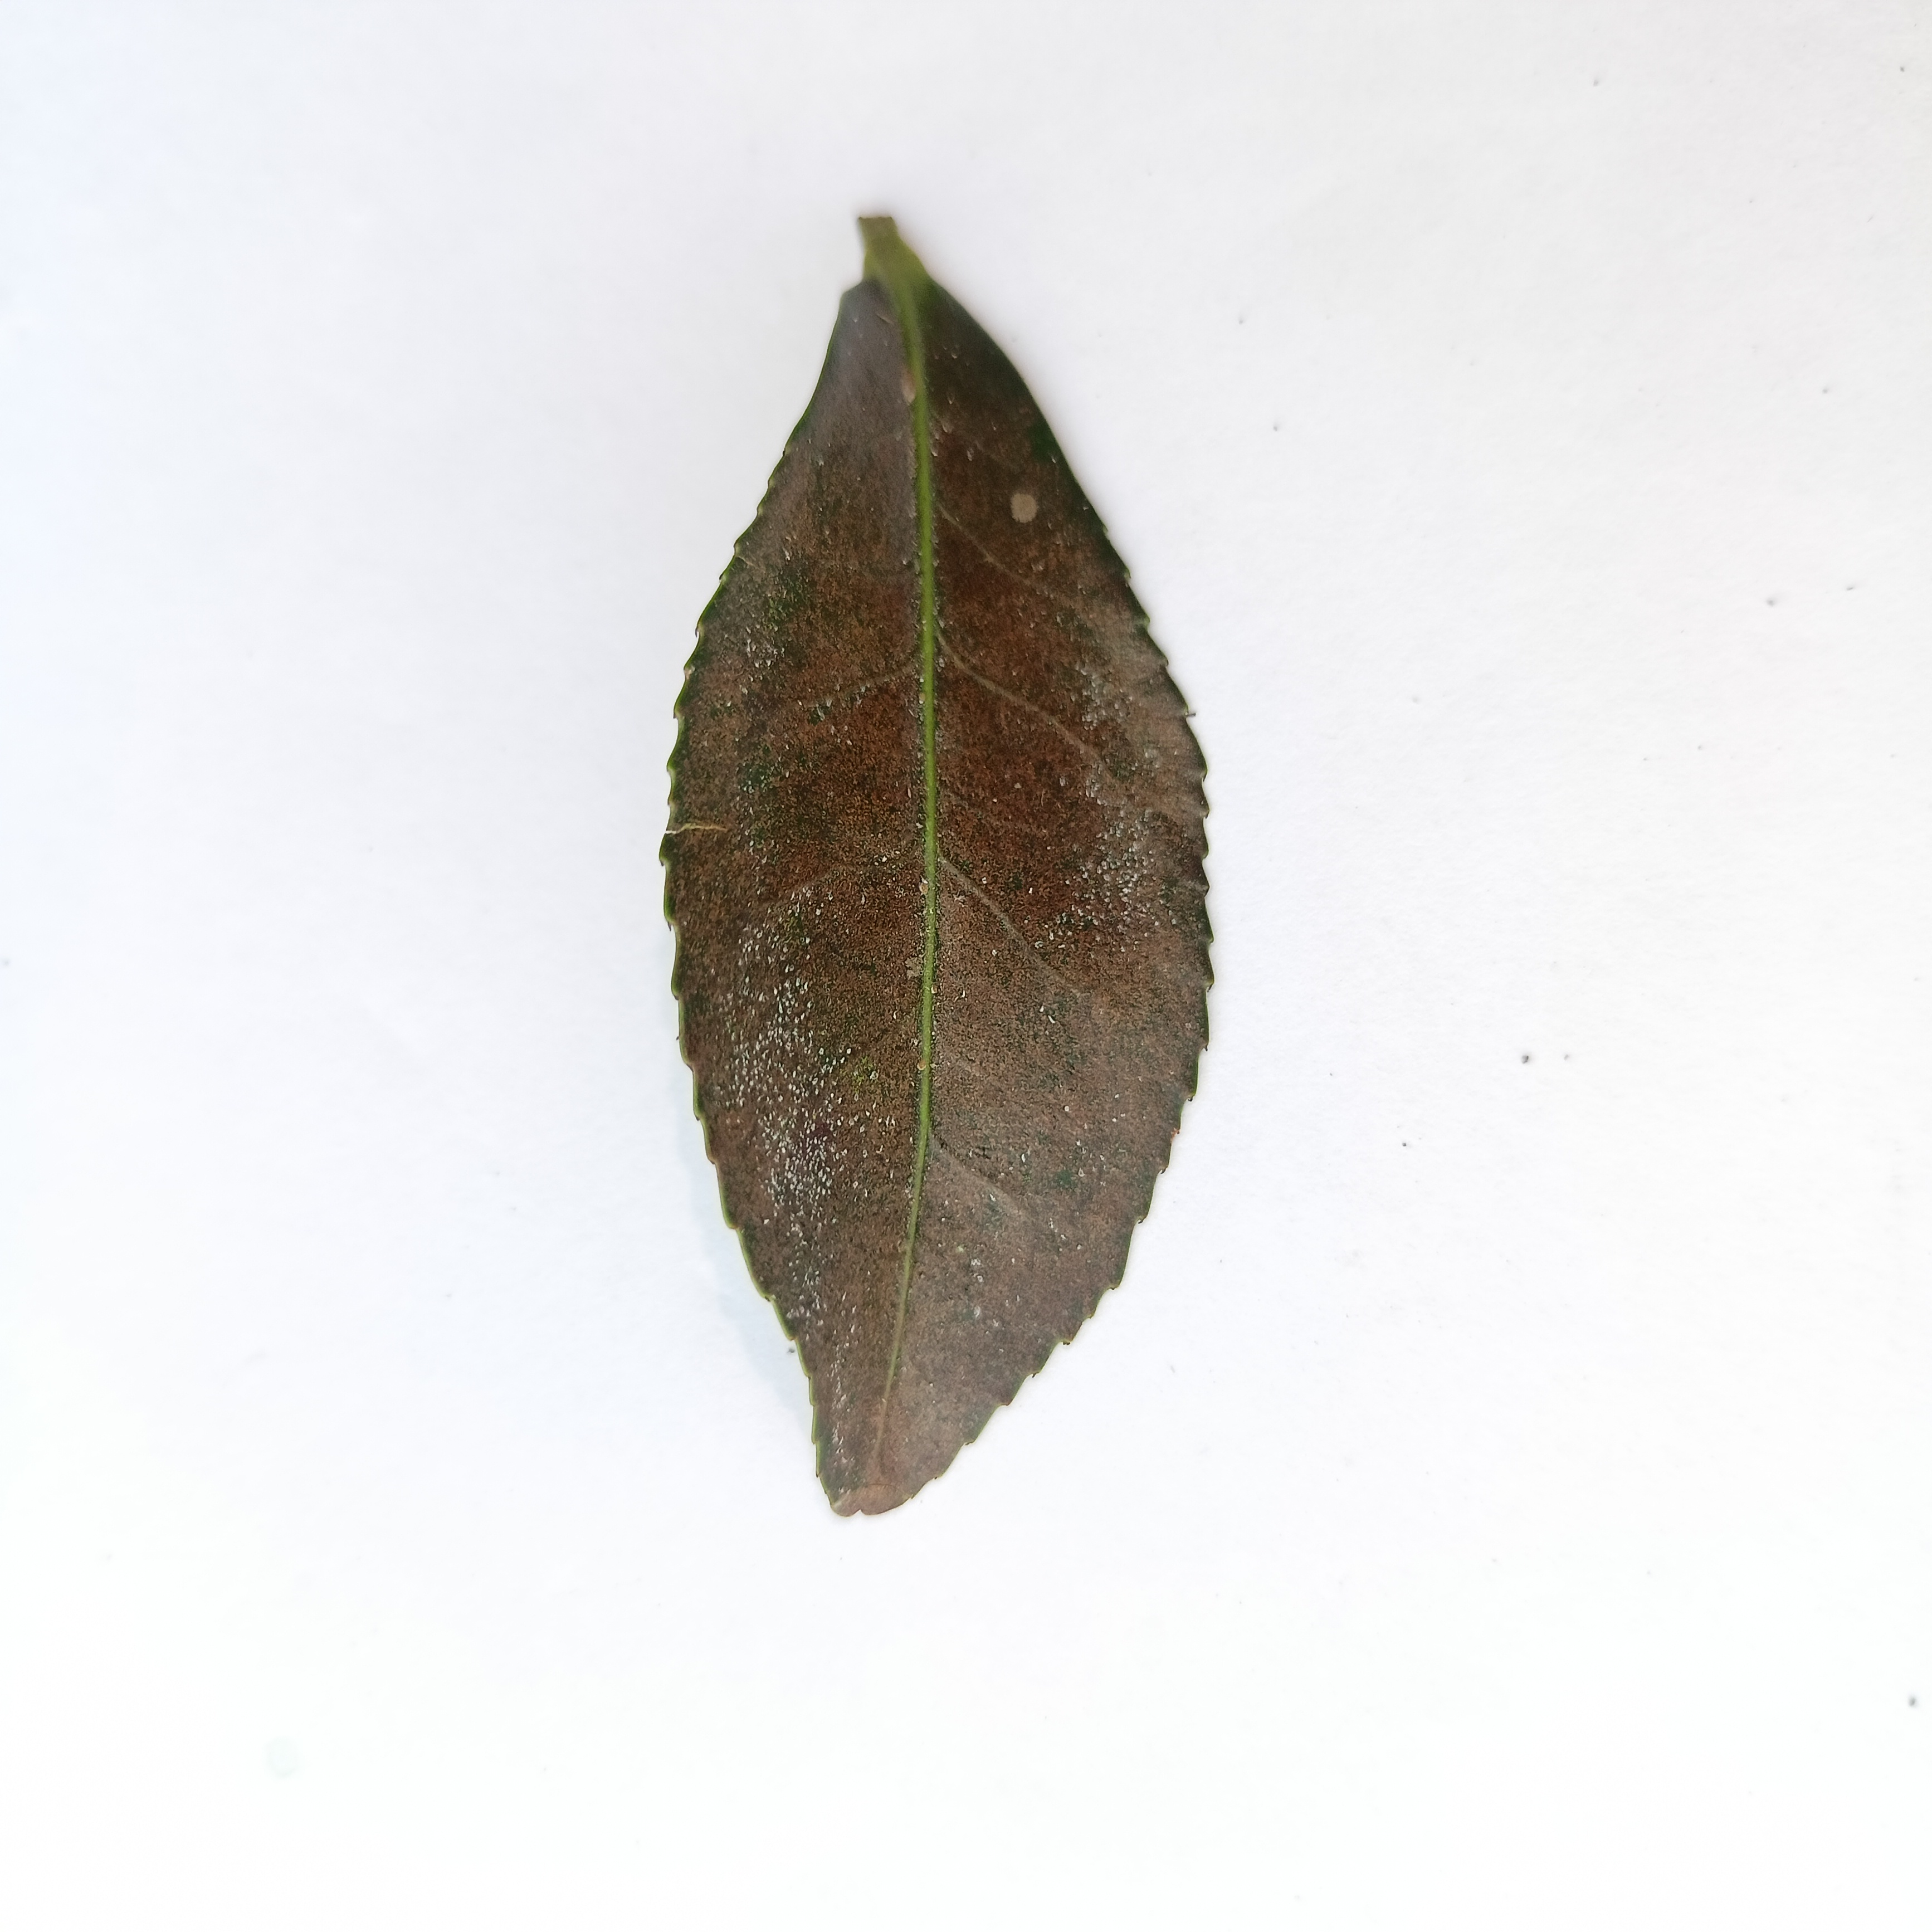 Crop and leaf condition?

tea, red rust
